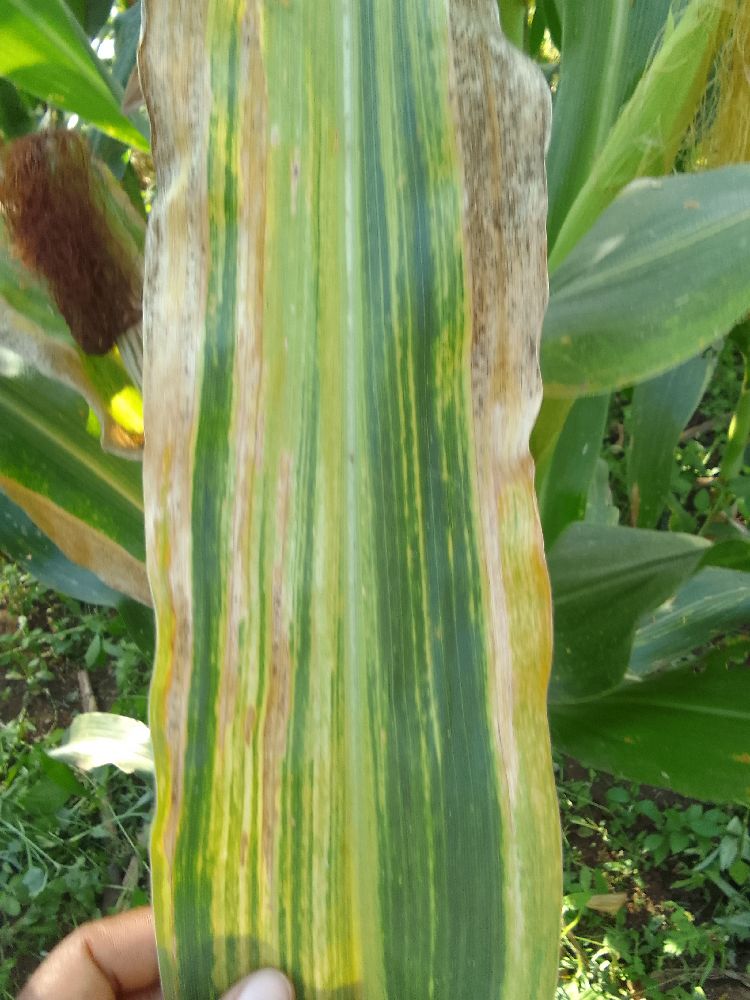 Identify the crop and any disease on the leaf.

maize, maize lethal necrosis
